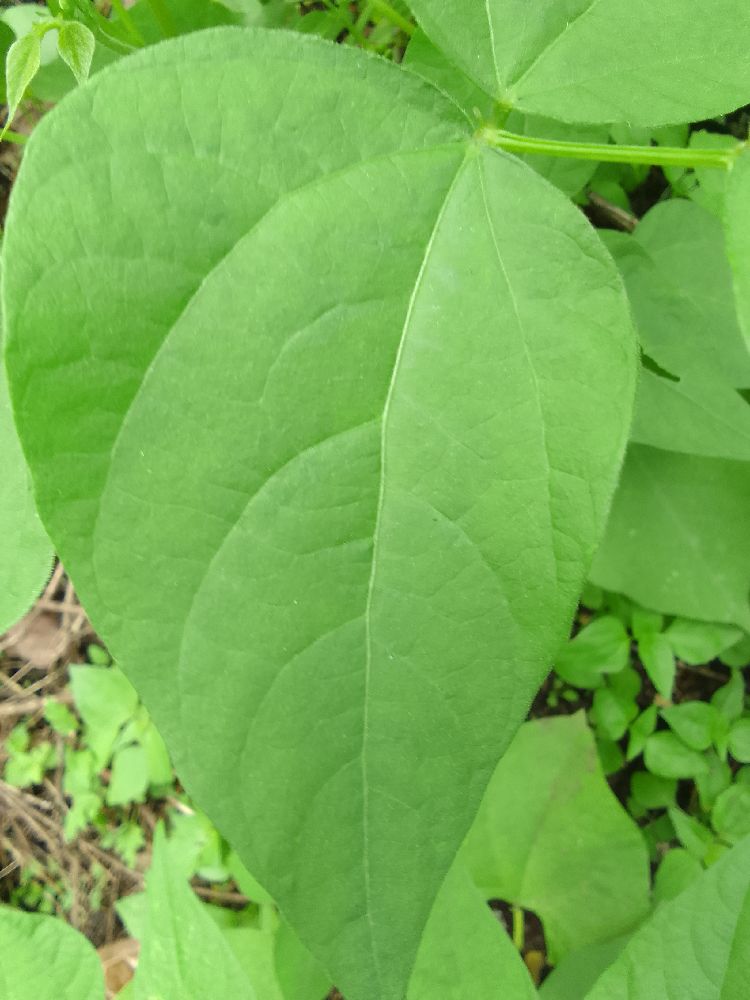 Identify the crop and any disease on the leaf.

common bean, healthy
